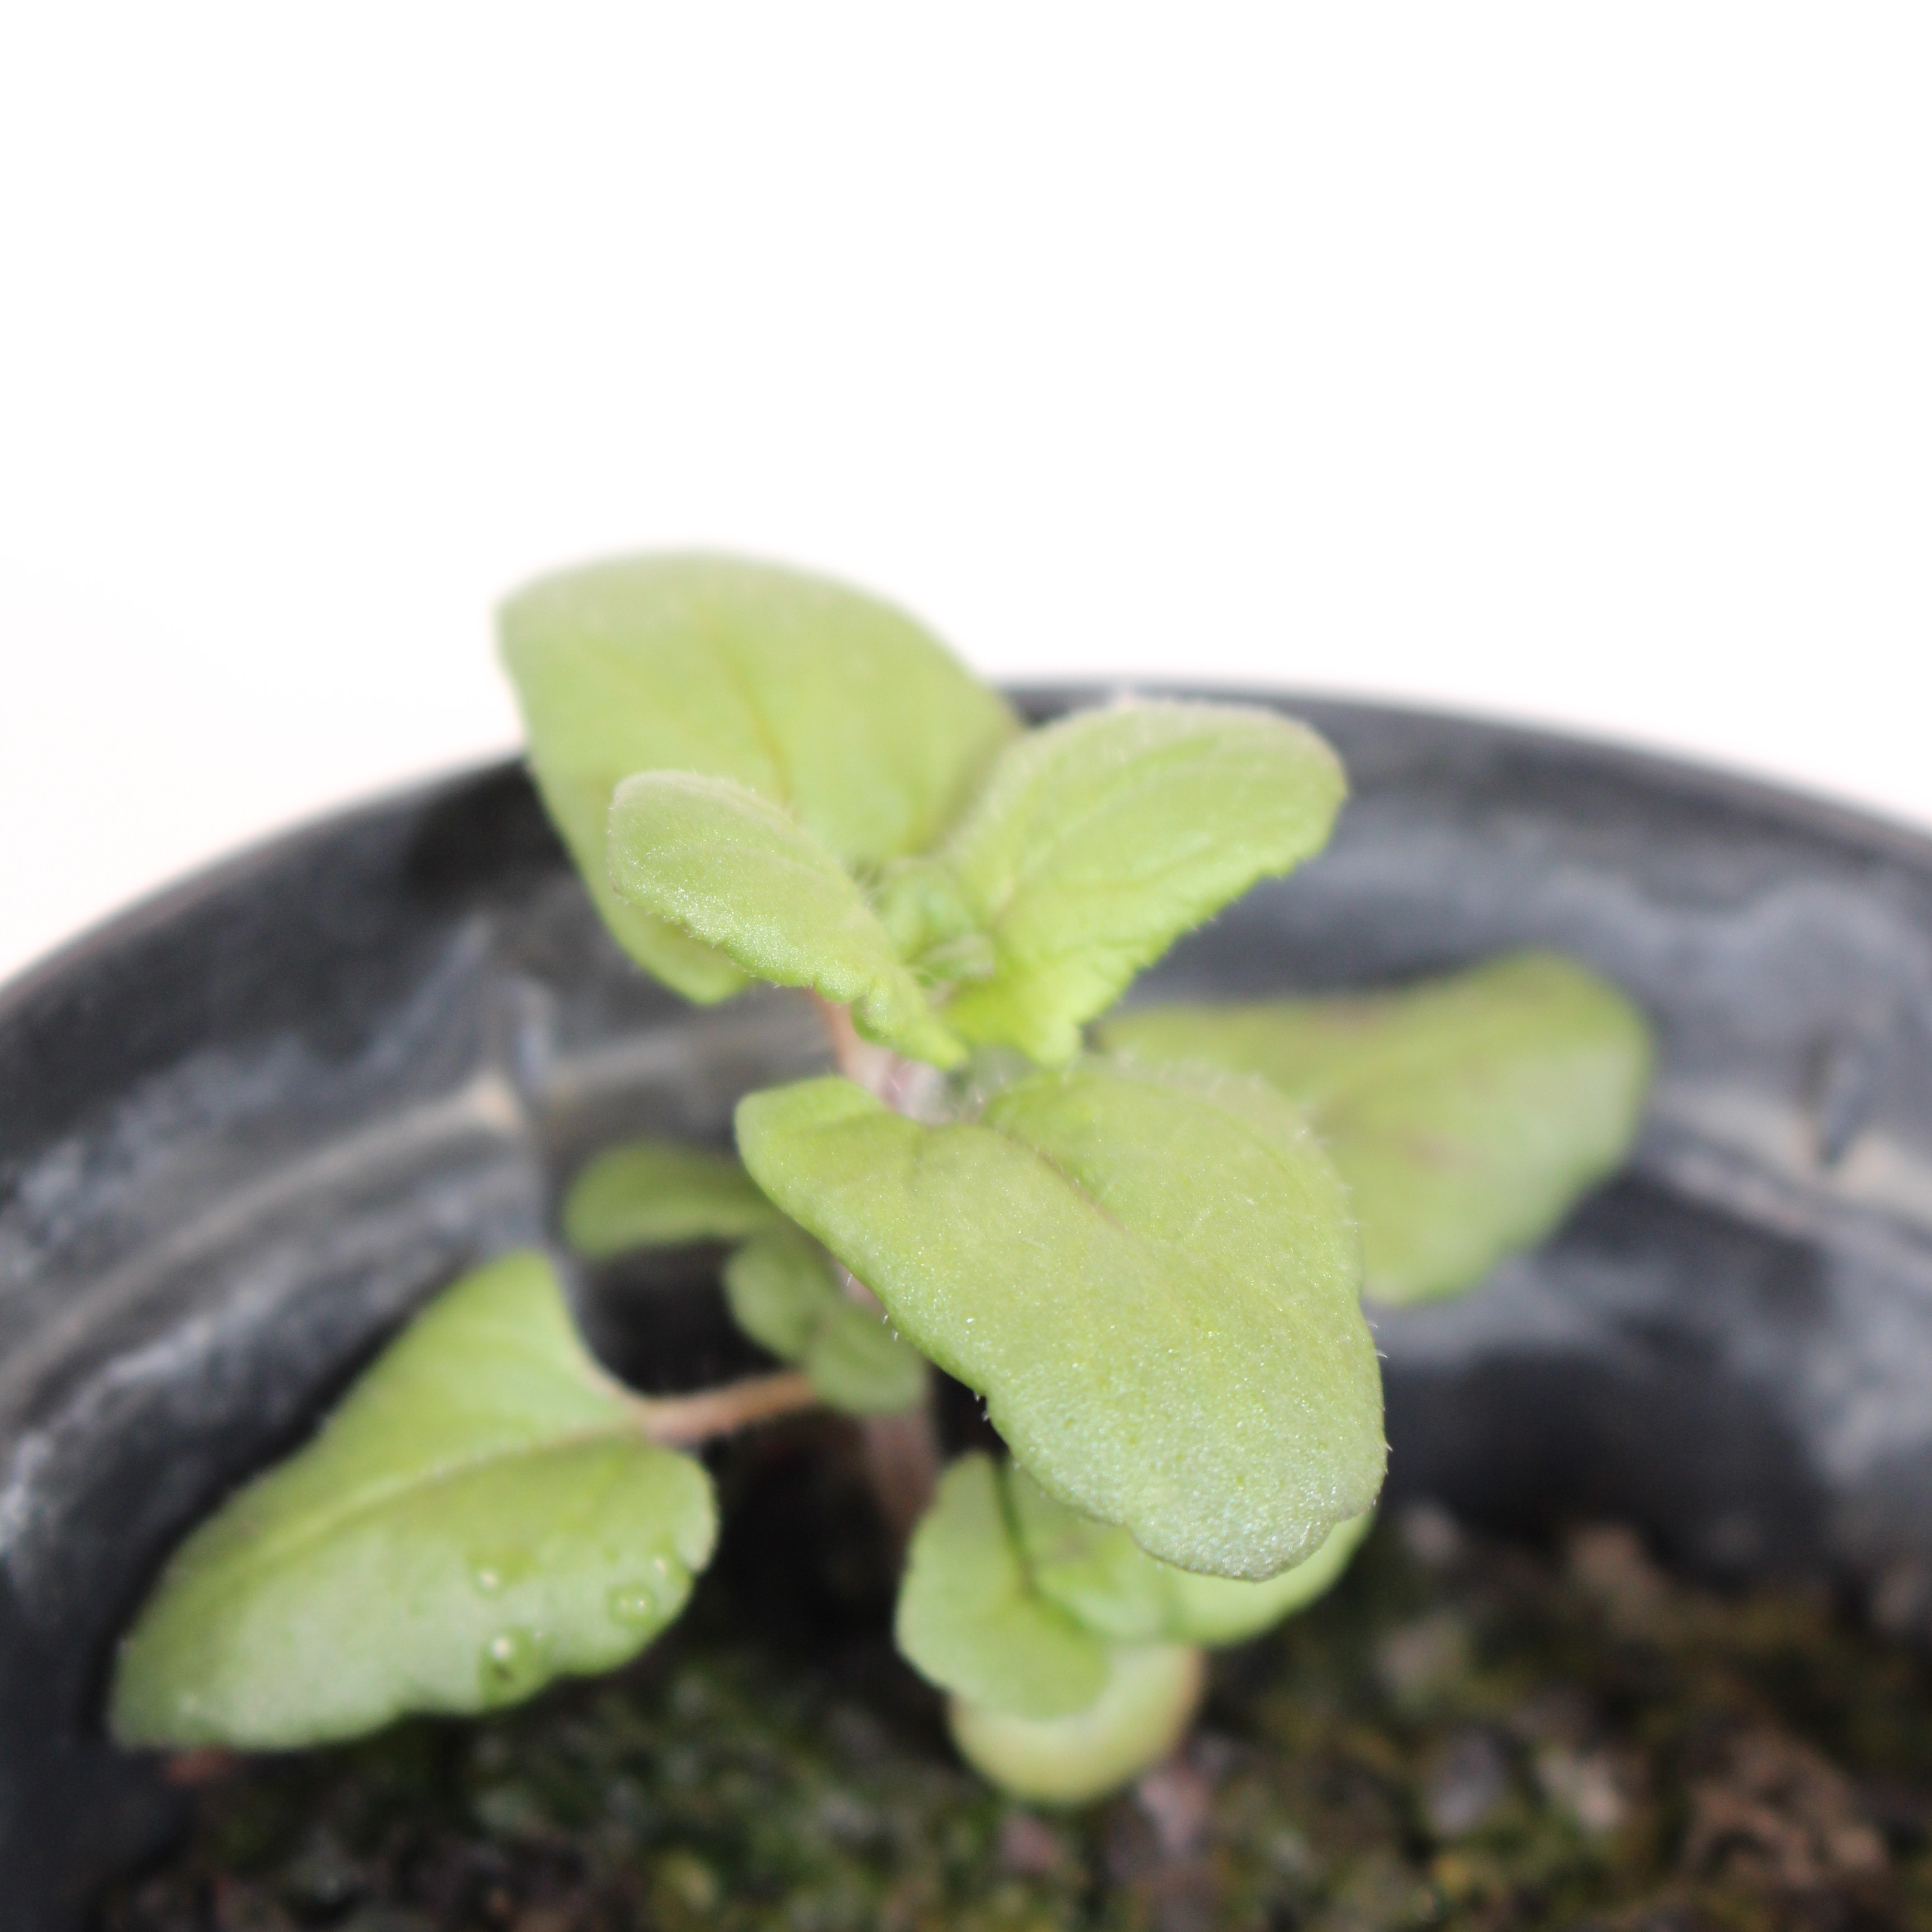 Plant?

Veronica persica
